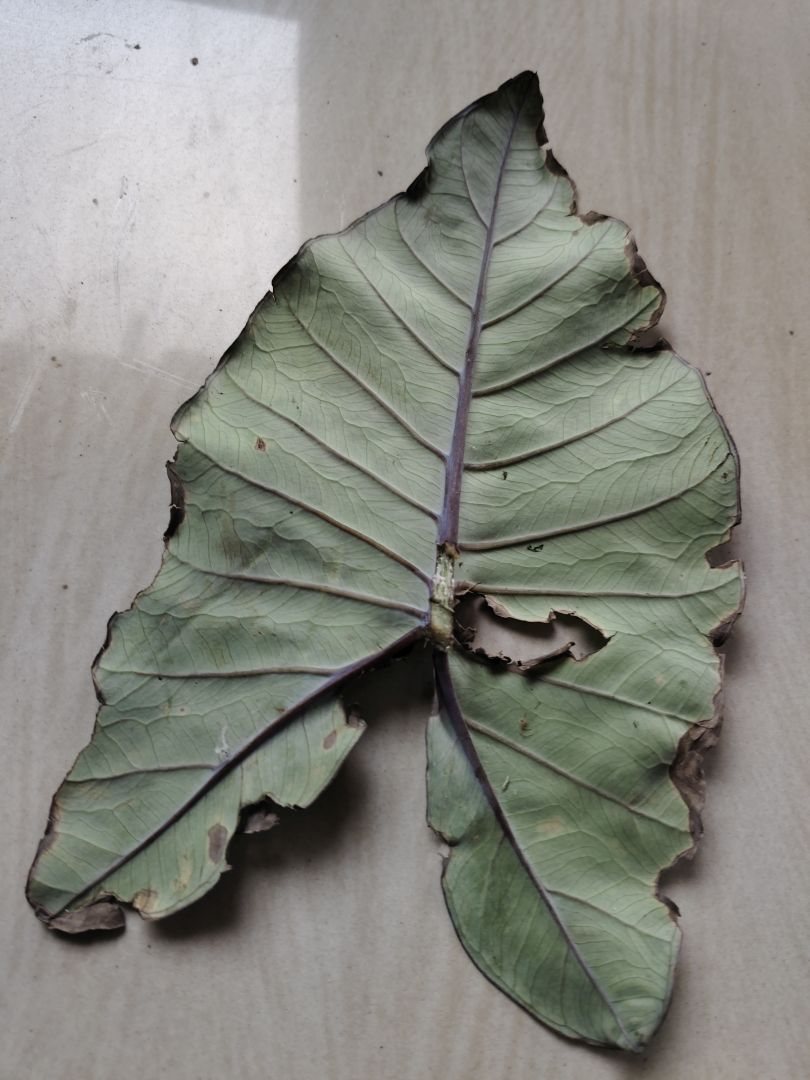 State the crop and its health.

taro, leaf blight
